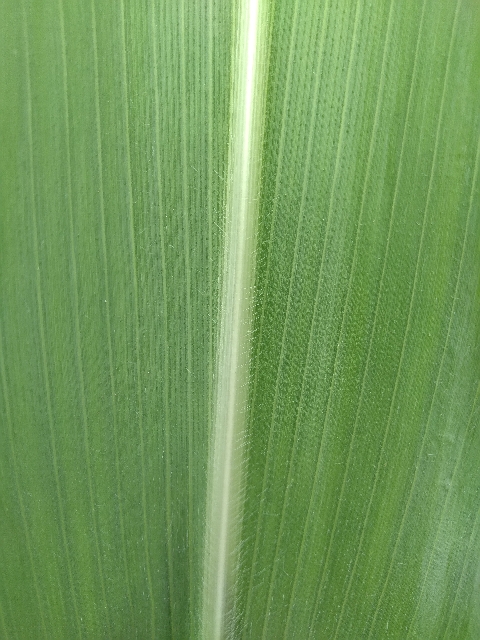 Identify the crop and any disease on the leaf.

maize, healthy
